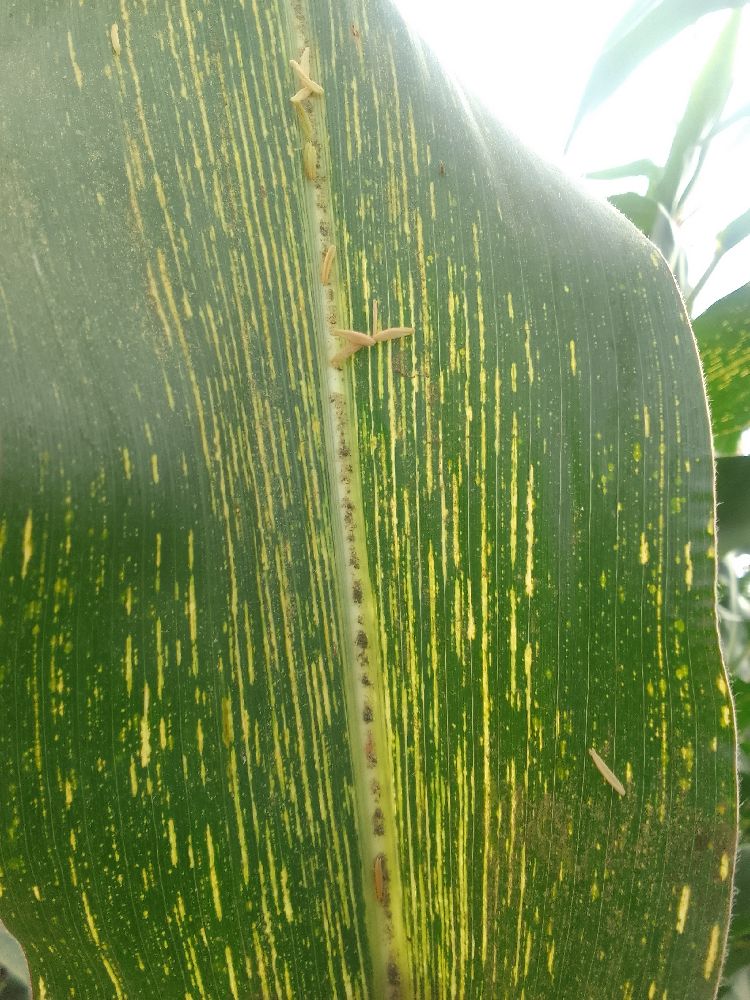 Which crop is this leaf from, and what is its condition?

maize, maize streak virus
